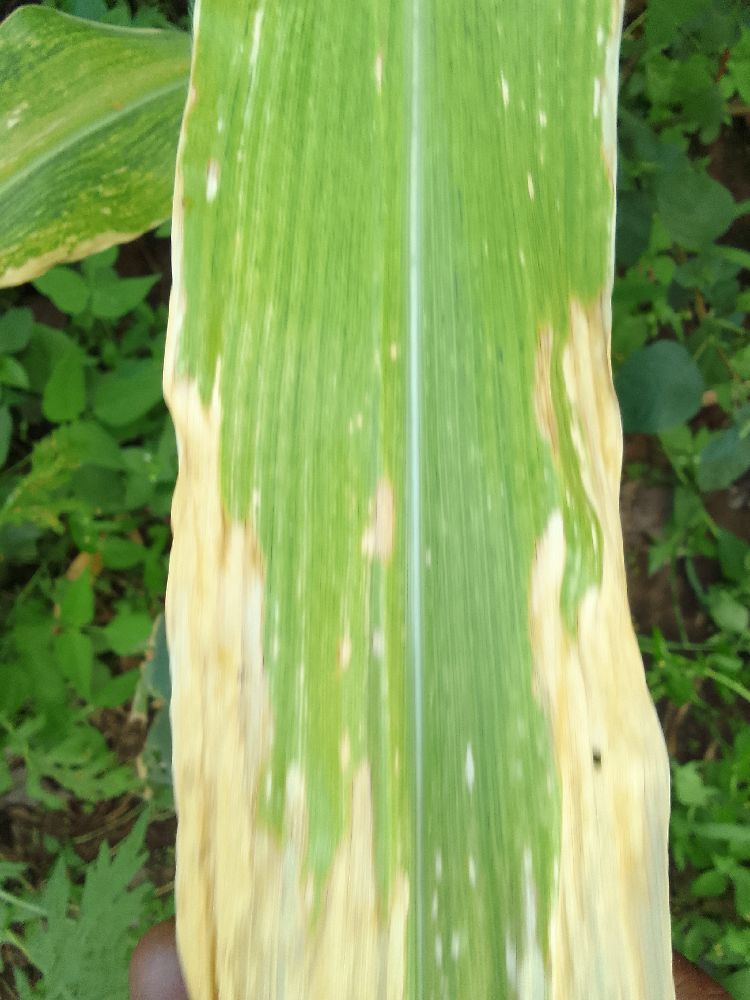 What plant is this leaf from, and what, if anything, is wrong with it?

maize, maize lethal necrosis
